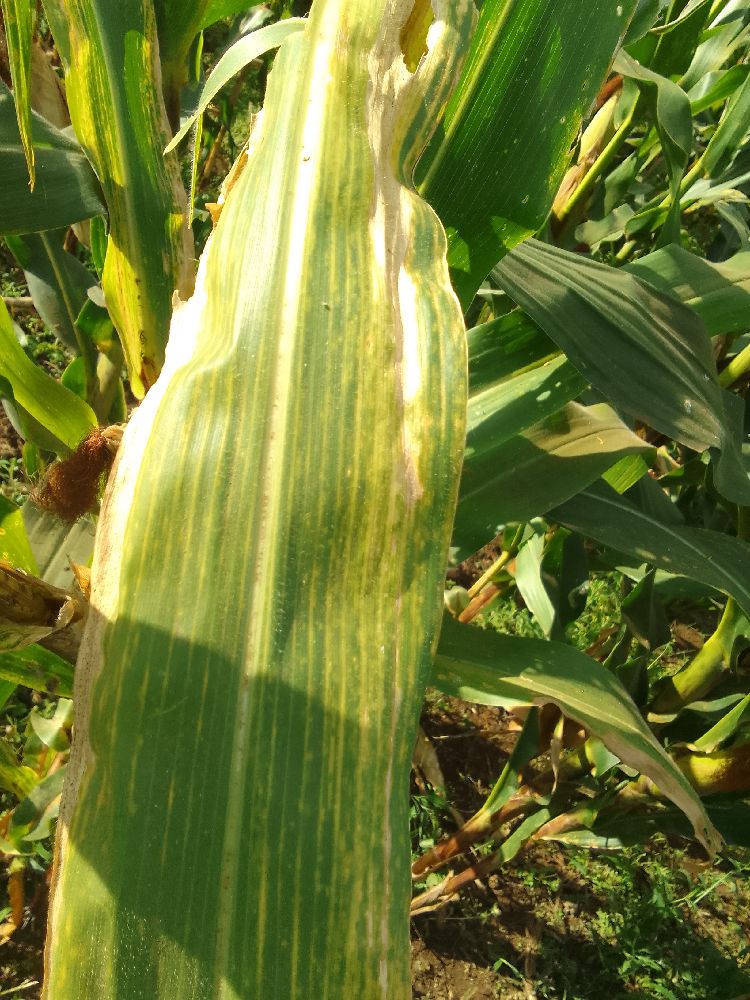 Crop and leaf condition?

maize, maize lethal necrosis
